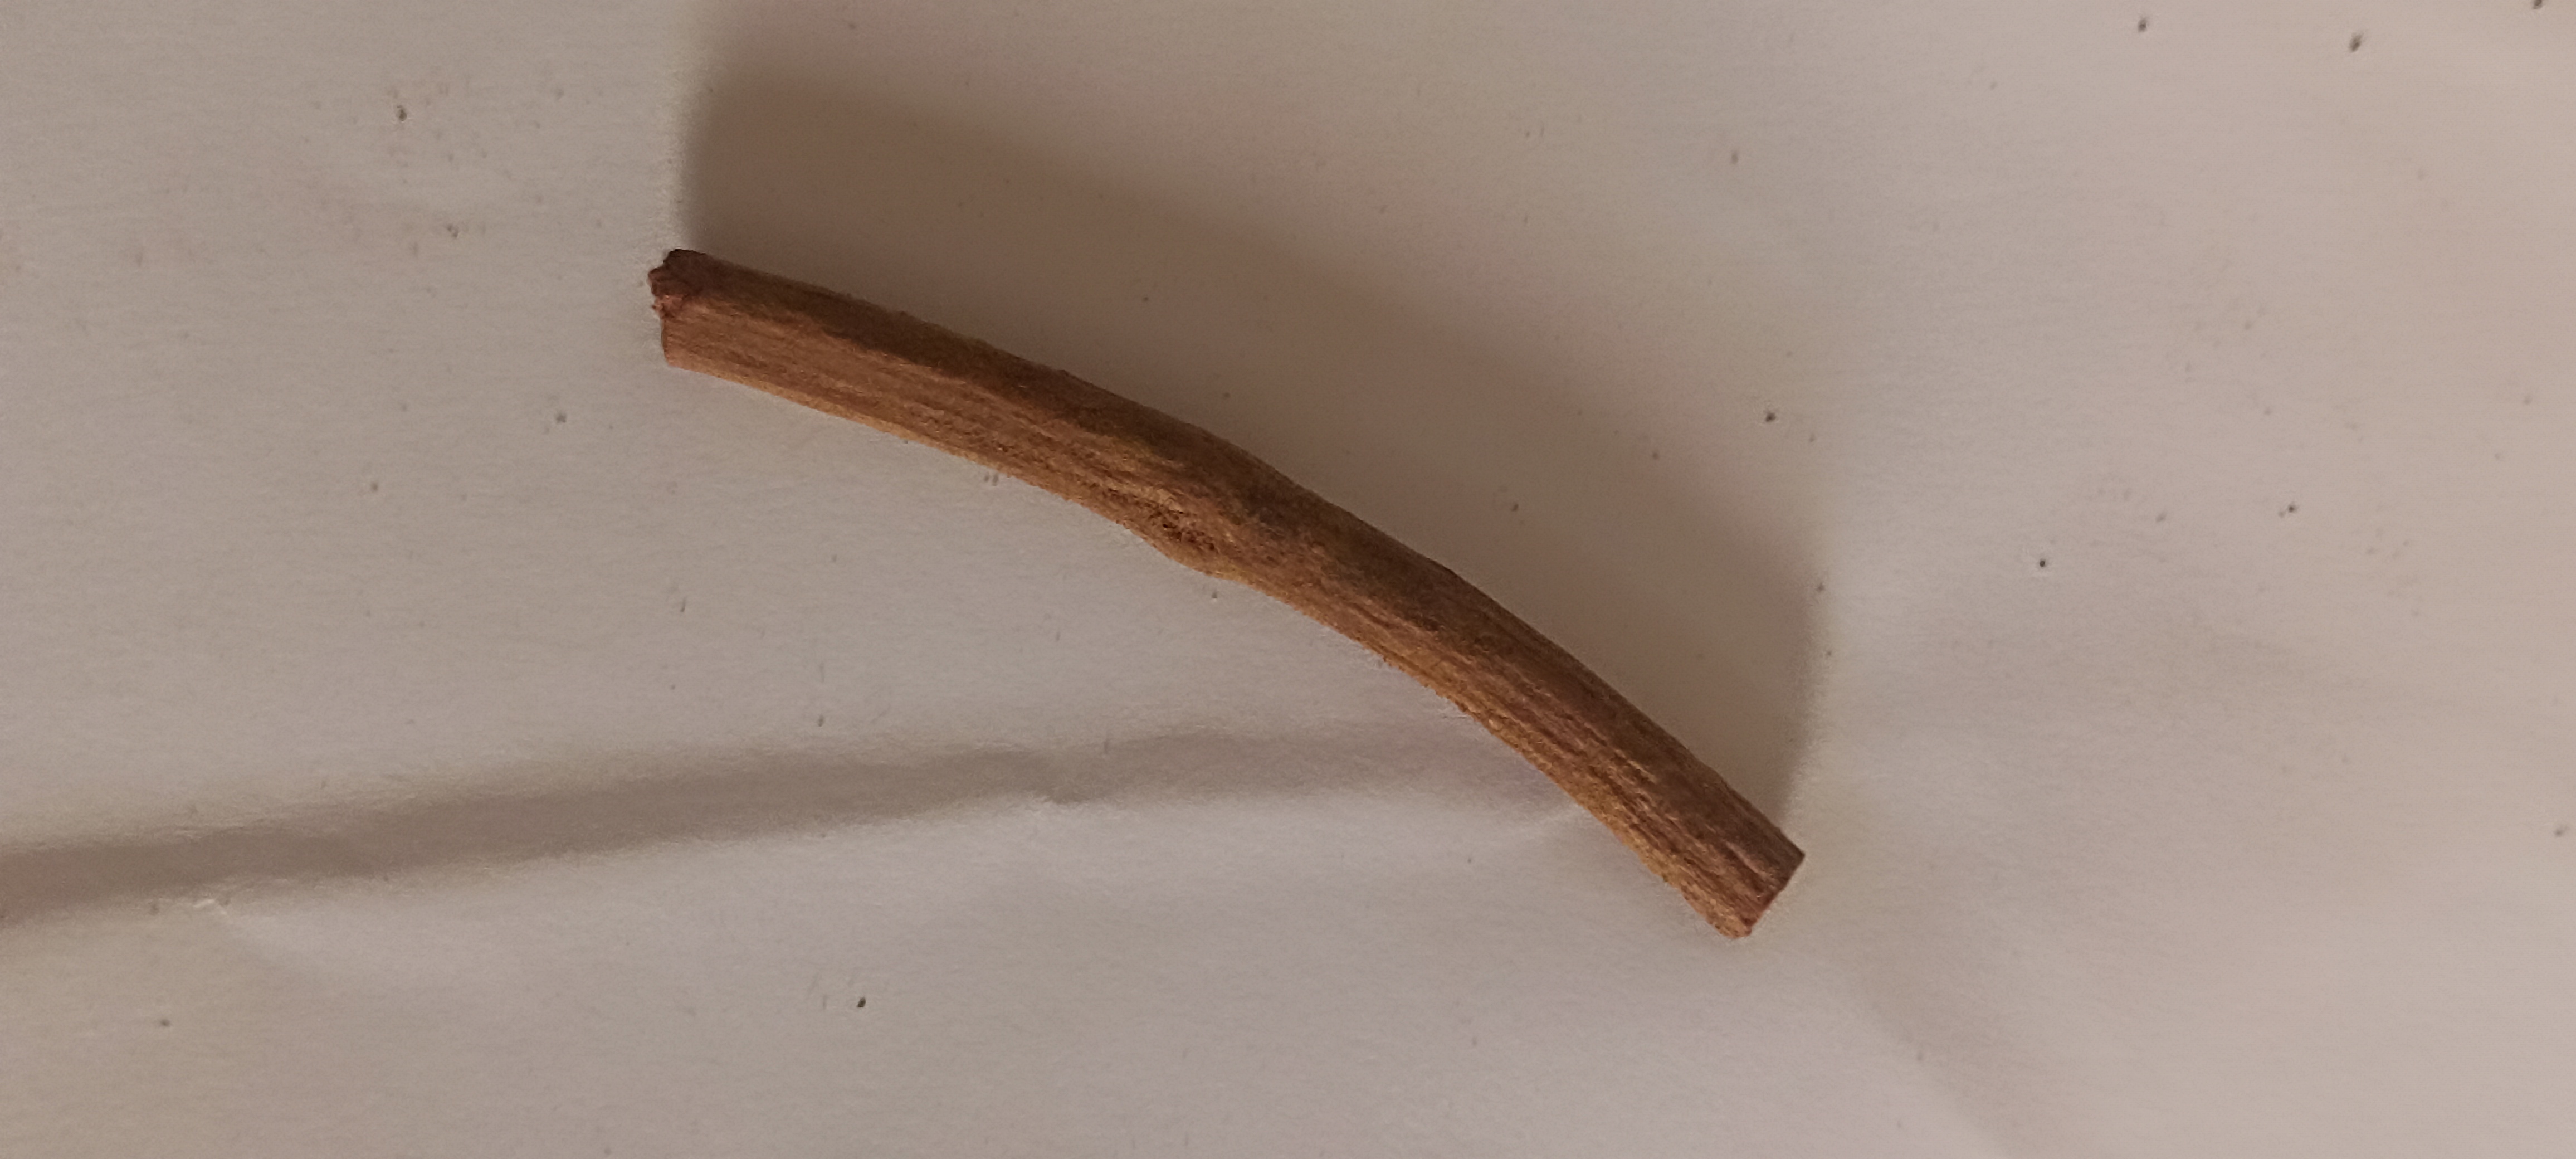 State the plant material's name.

manjistha
